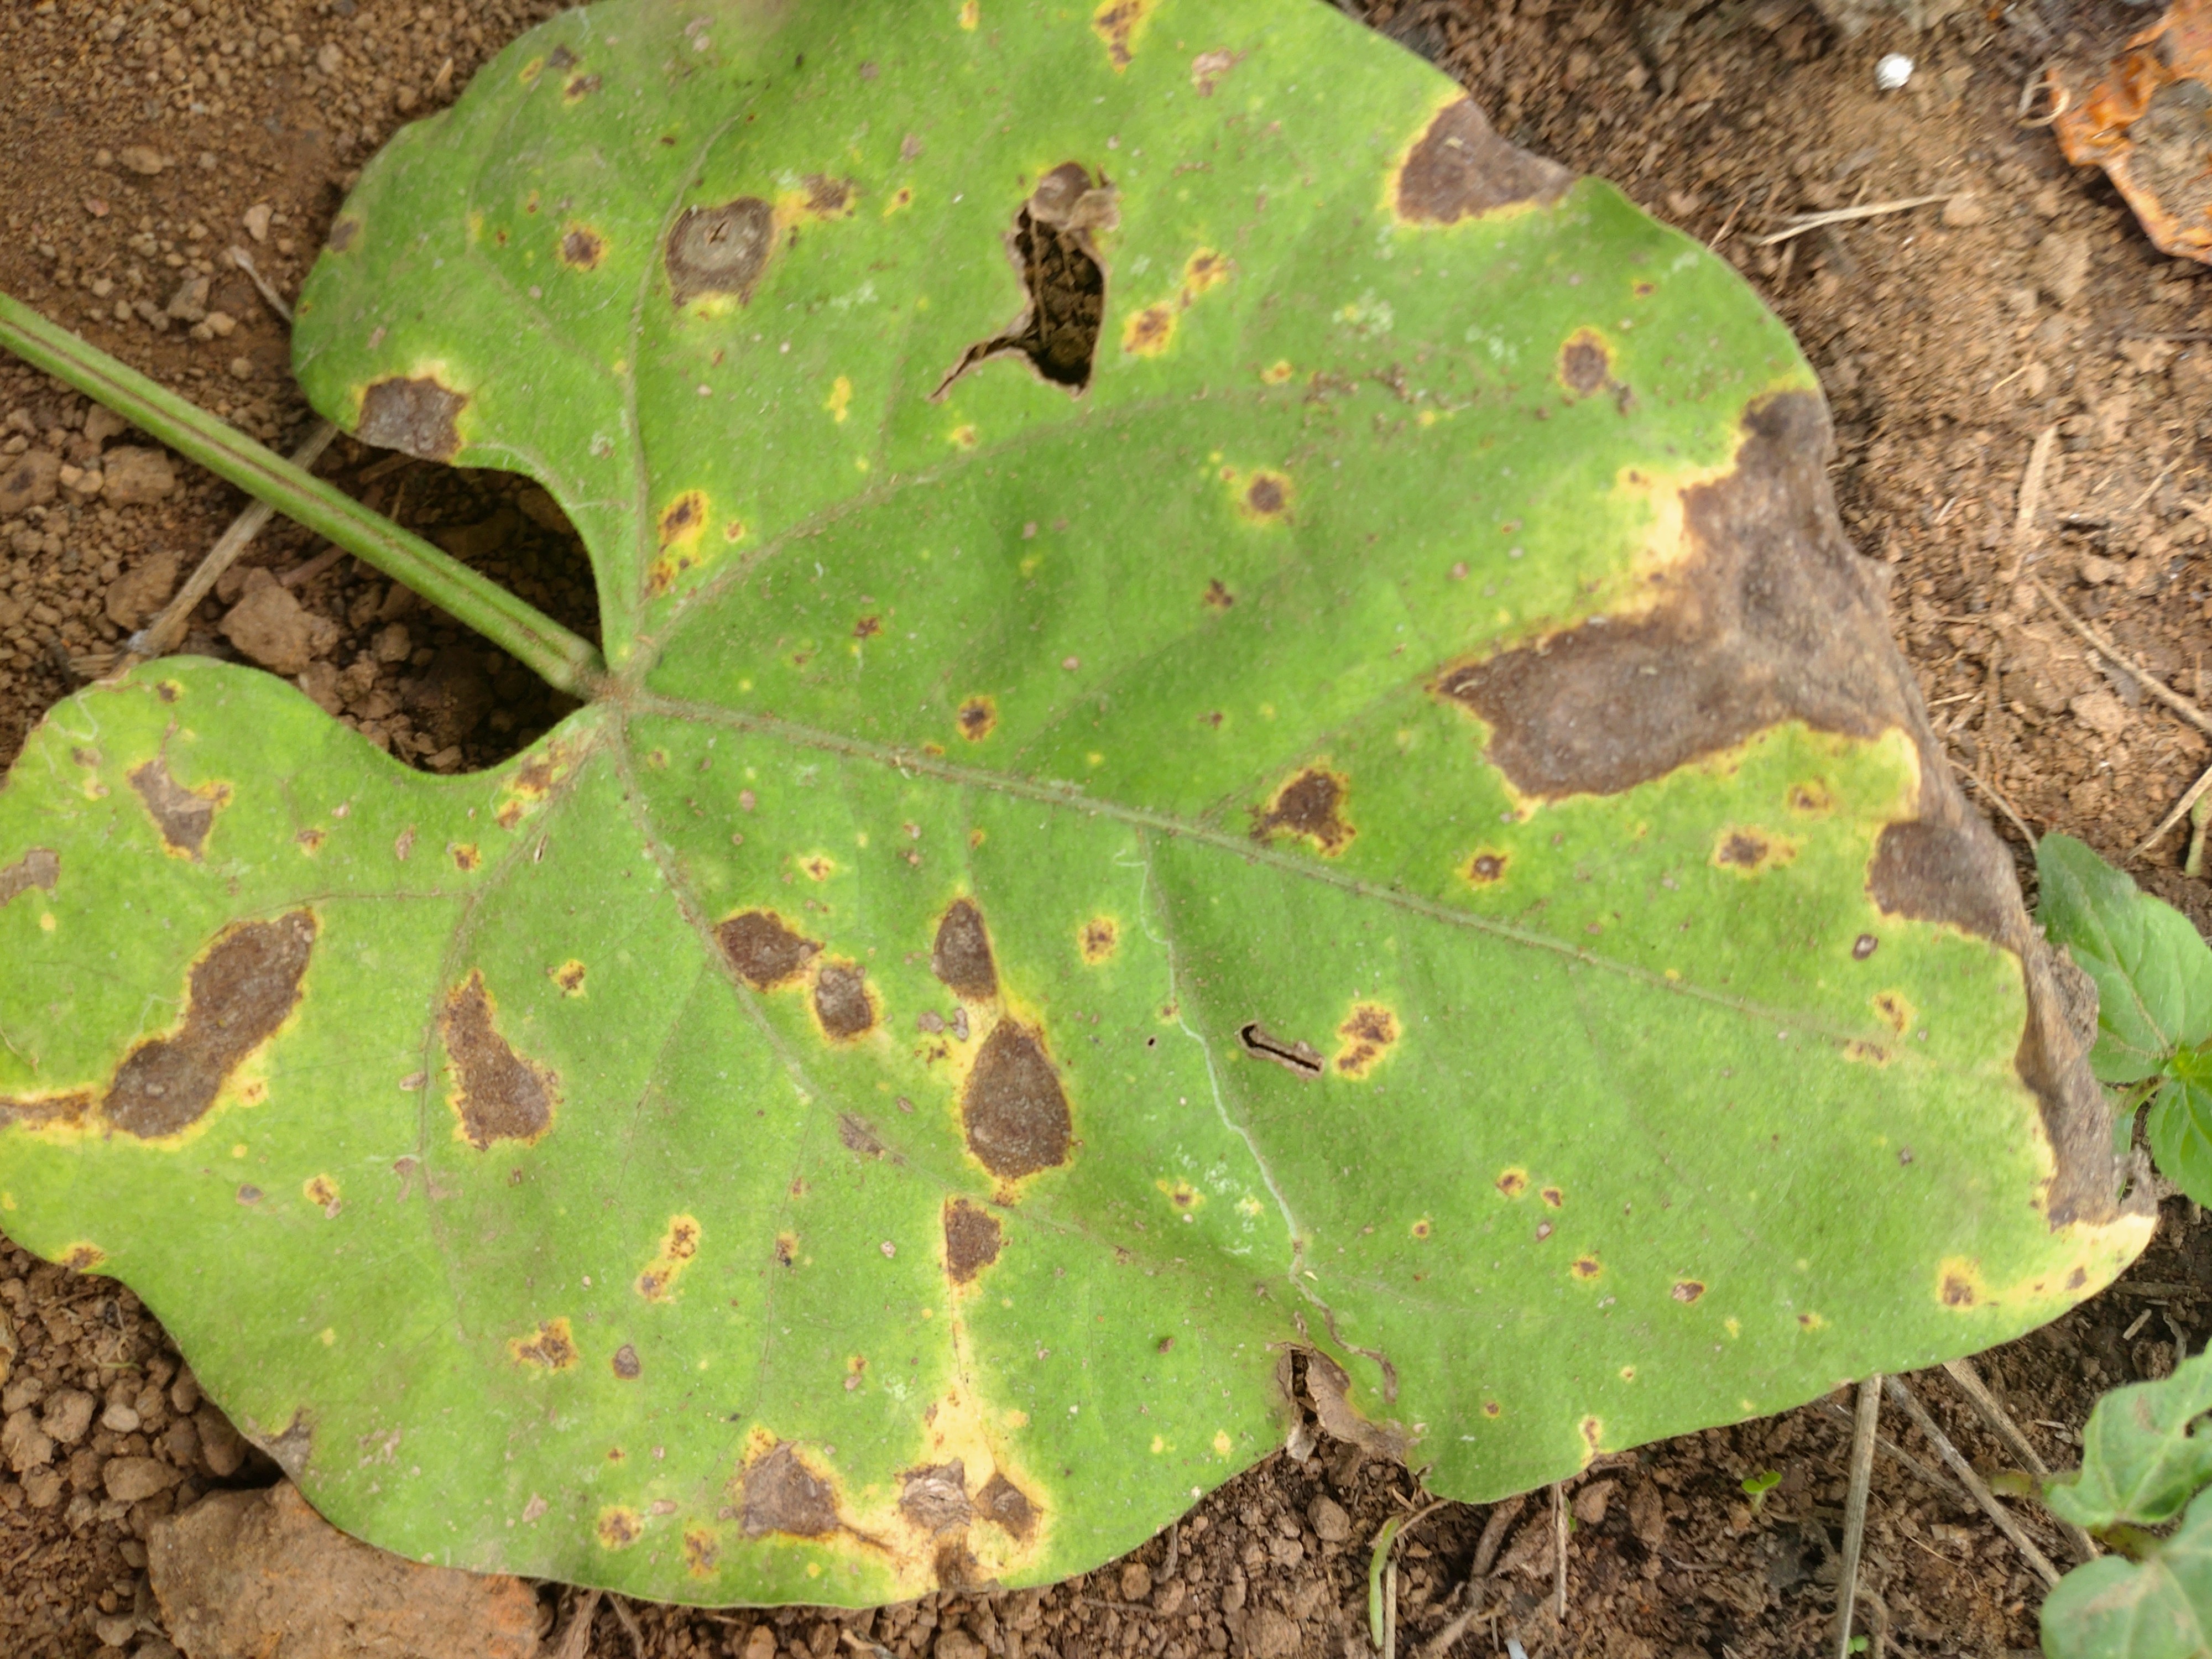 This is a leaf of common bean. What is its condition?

rust
